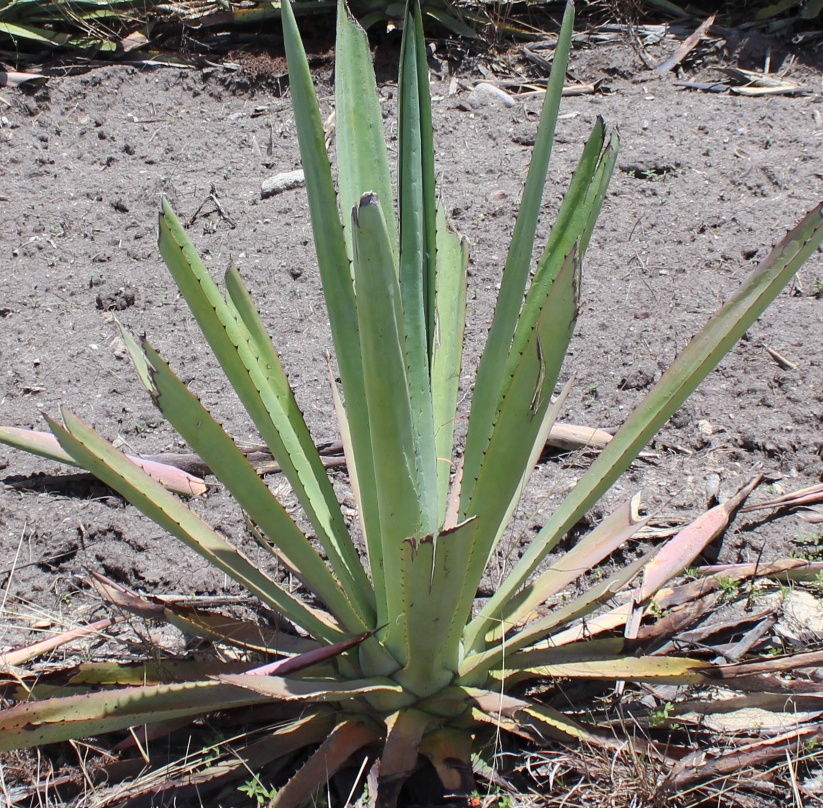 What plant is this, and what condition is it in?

agave, small
